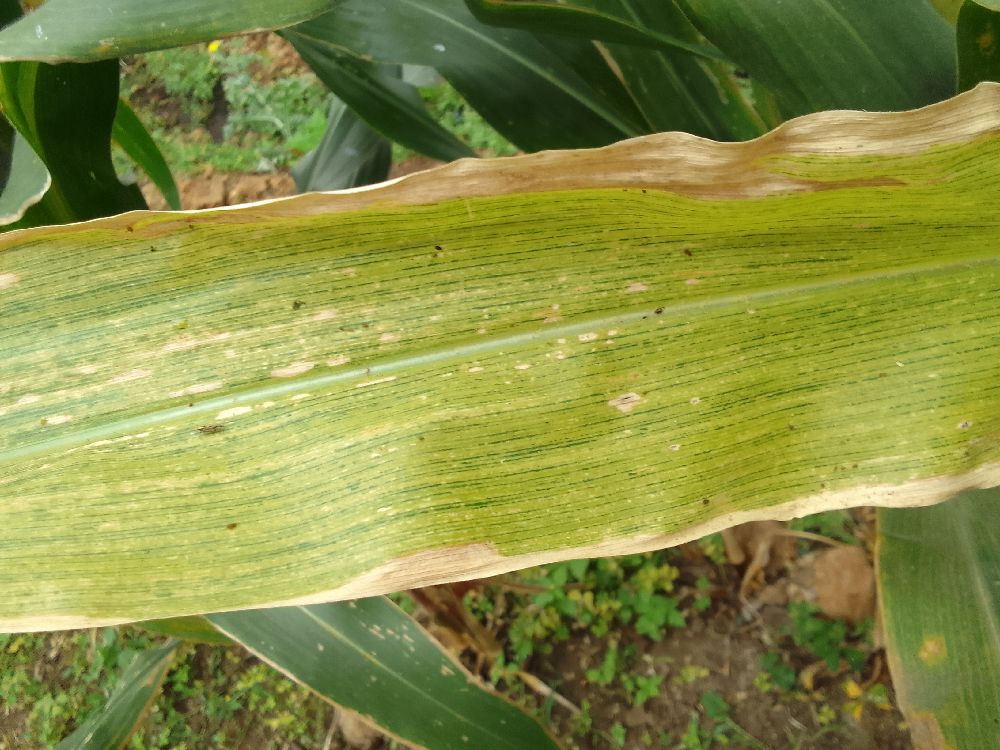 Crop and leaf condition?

maize, maize lethal necrosis
